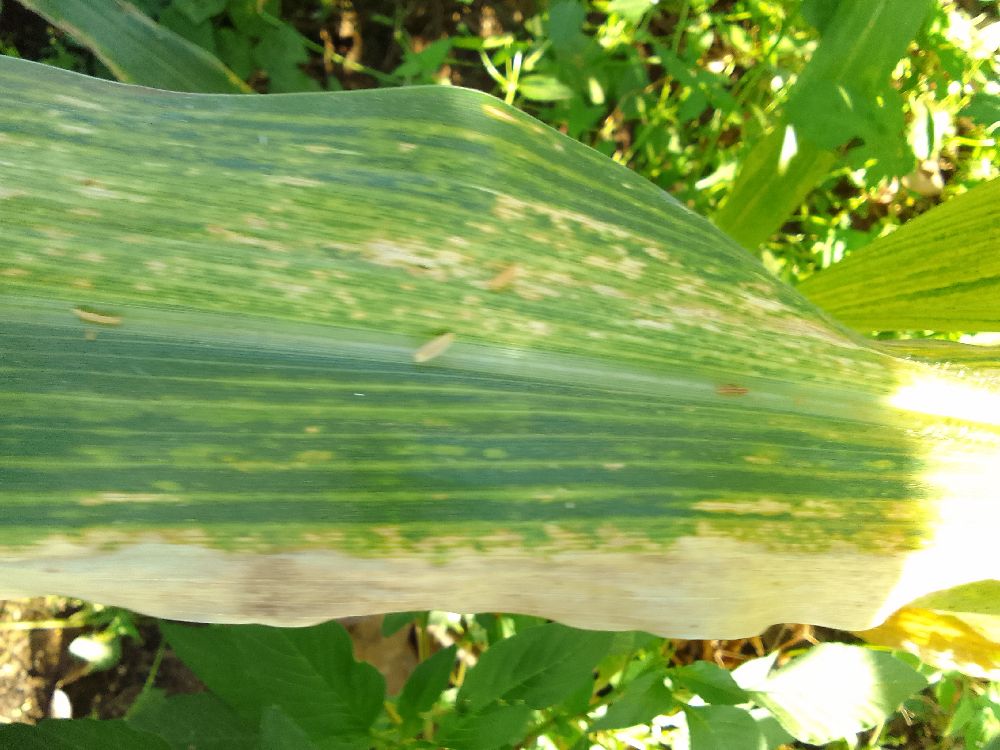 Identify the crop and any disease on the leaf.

maize, maize lethal necrosis
